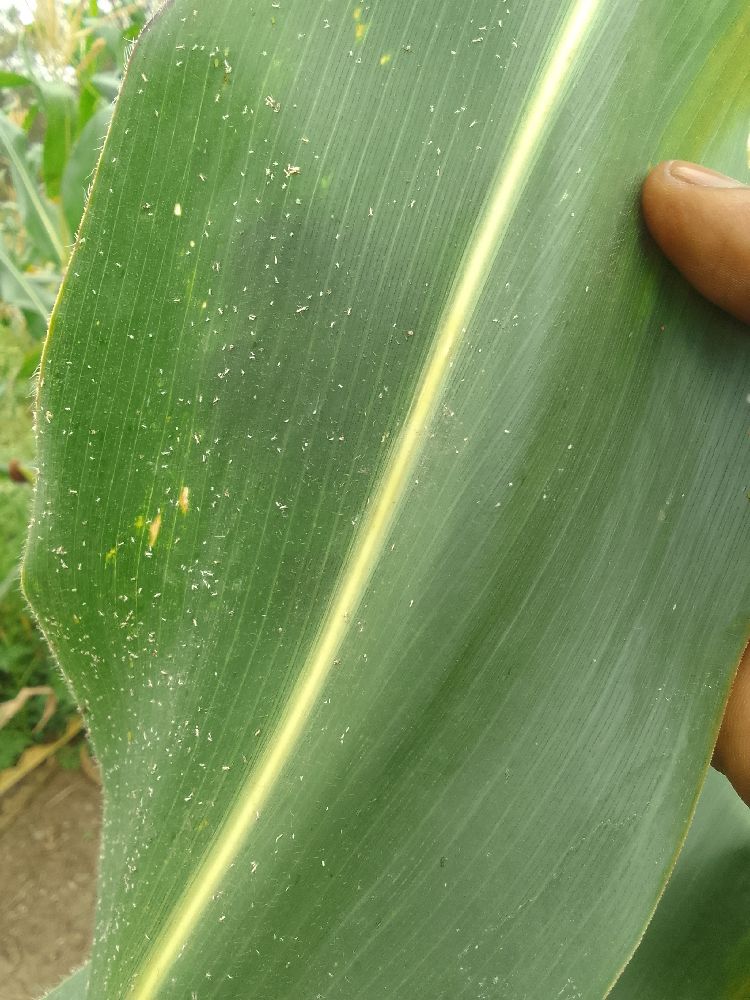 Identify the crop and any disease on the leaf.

maize, healthy
